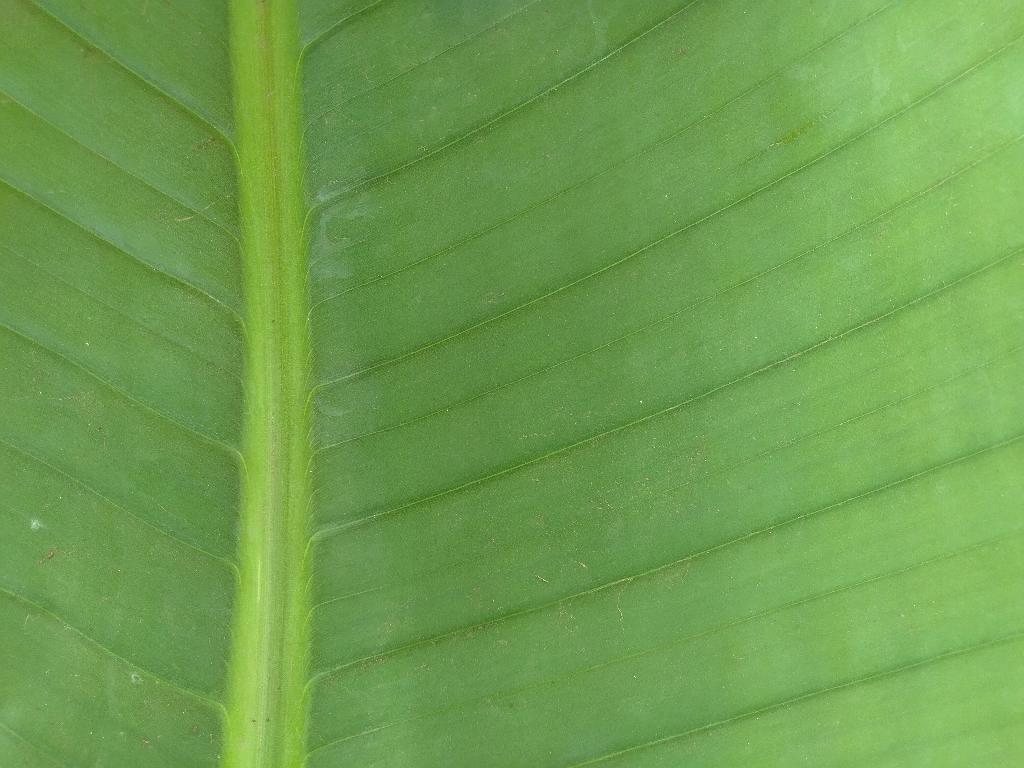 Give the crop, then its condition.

banana, healthy
